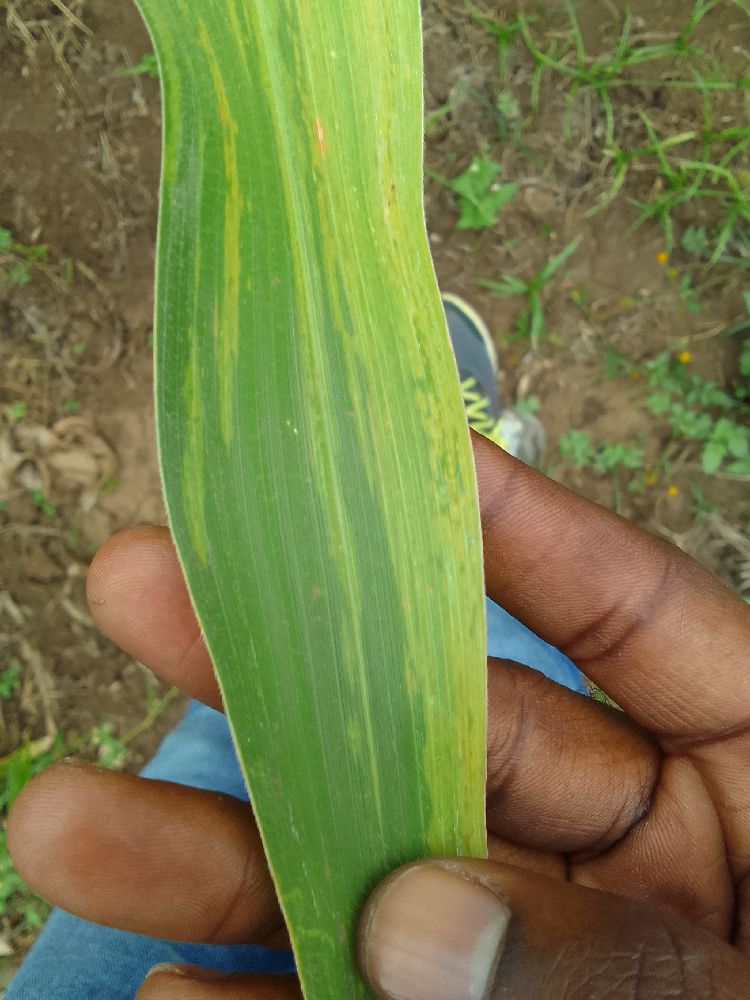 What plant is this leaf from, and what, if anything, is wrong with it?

maize, maize lethal necrosis
